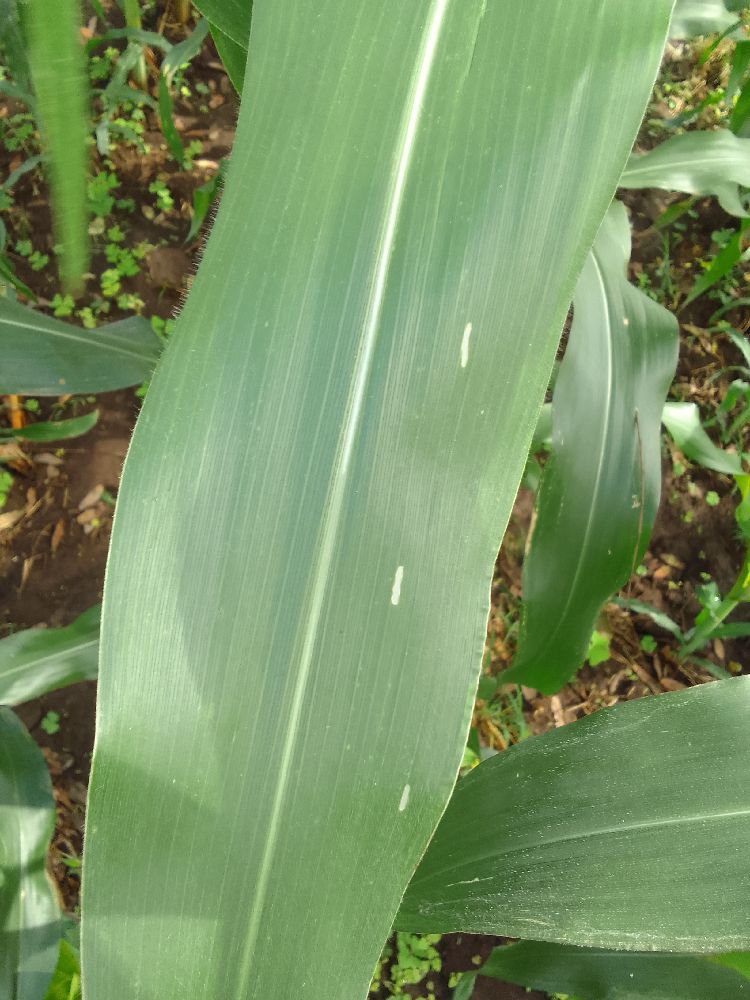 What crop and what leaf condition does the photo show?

maize, healthy
